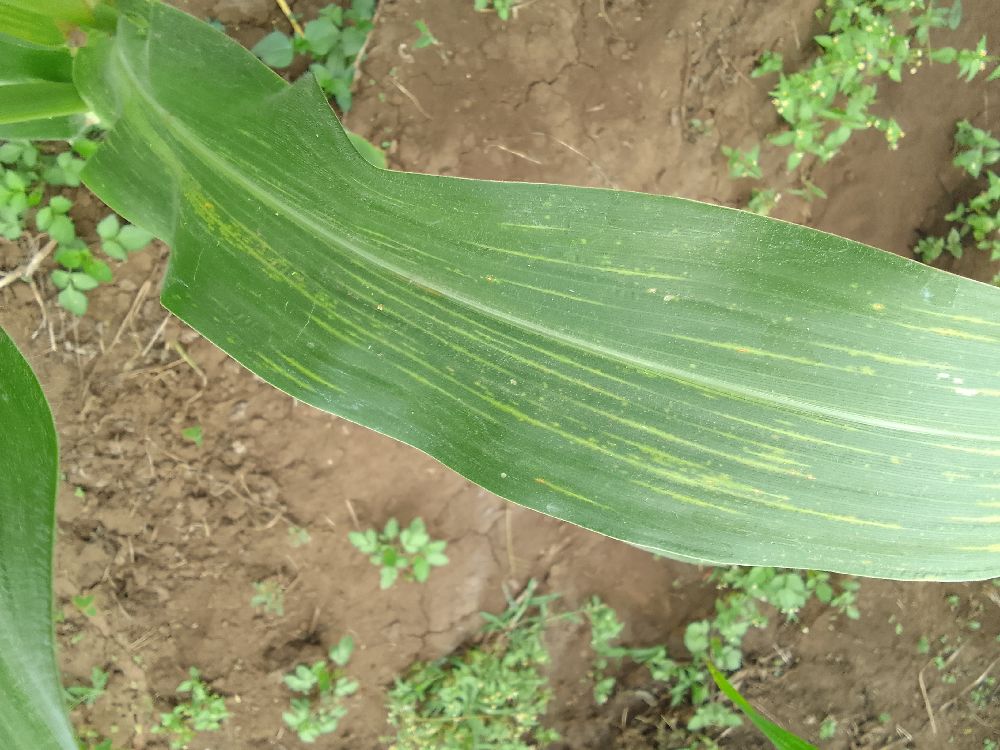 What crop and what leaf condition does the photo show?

maize, maize lethal necrosis
